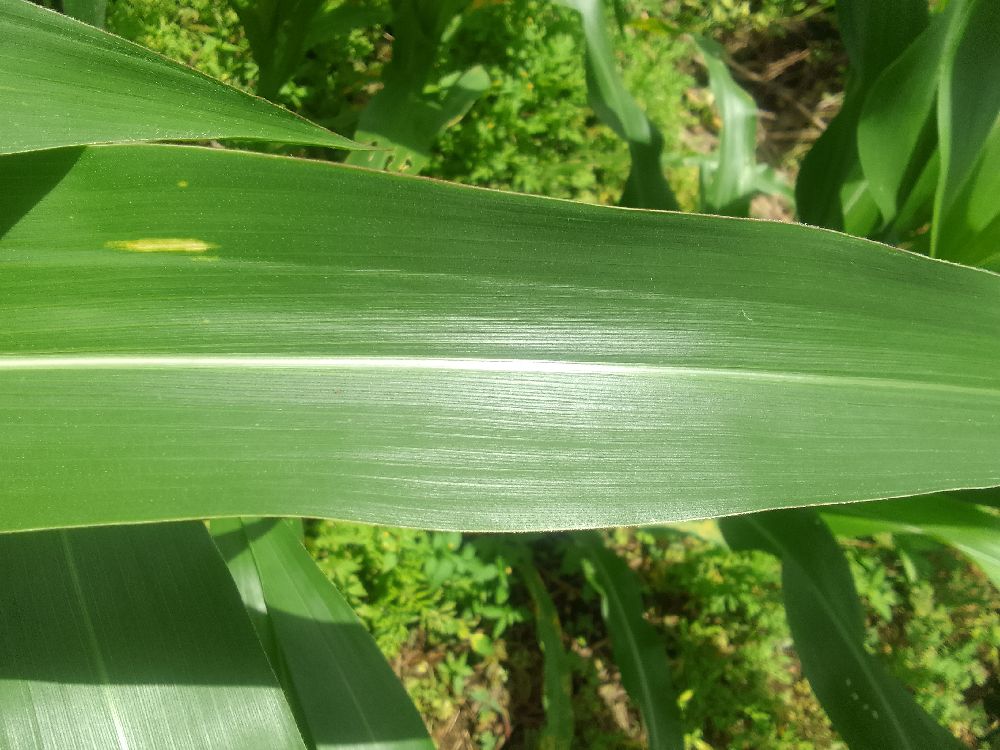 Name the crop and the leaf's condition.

maize, healthy
